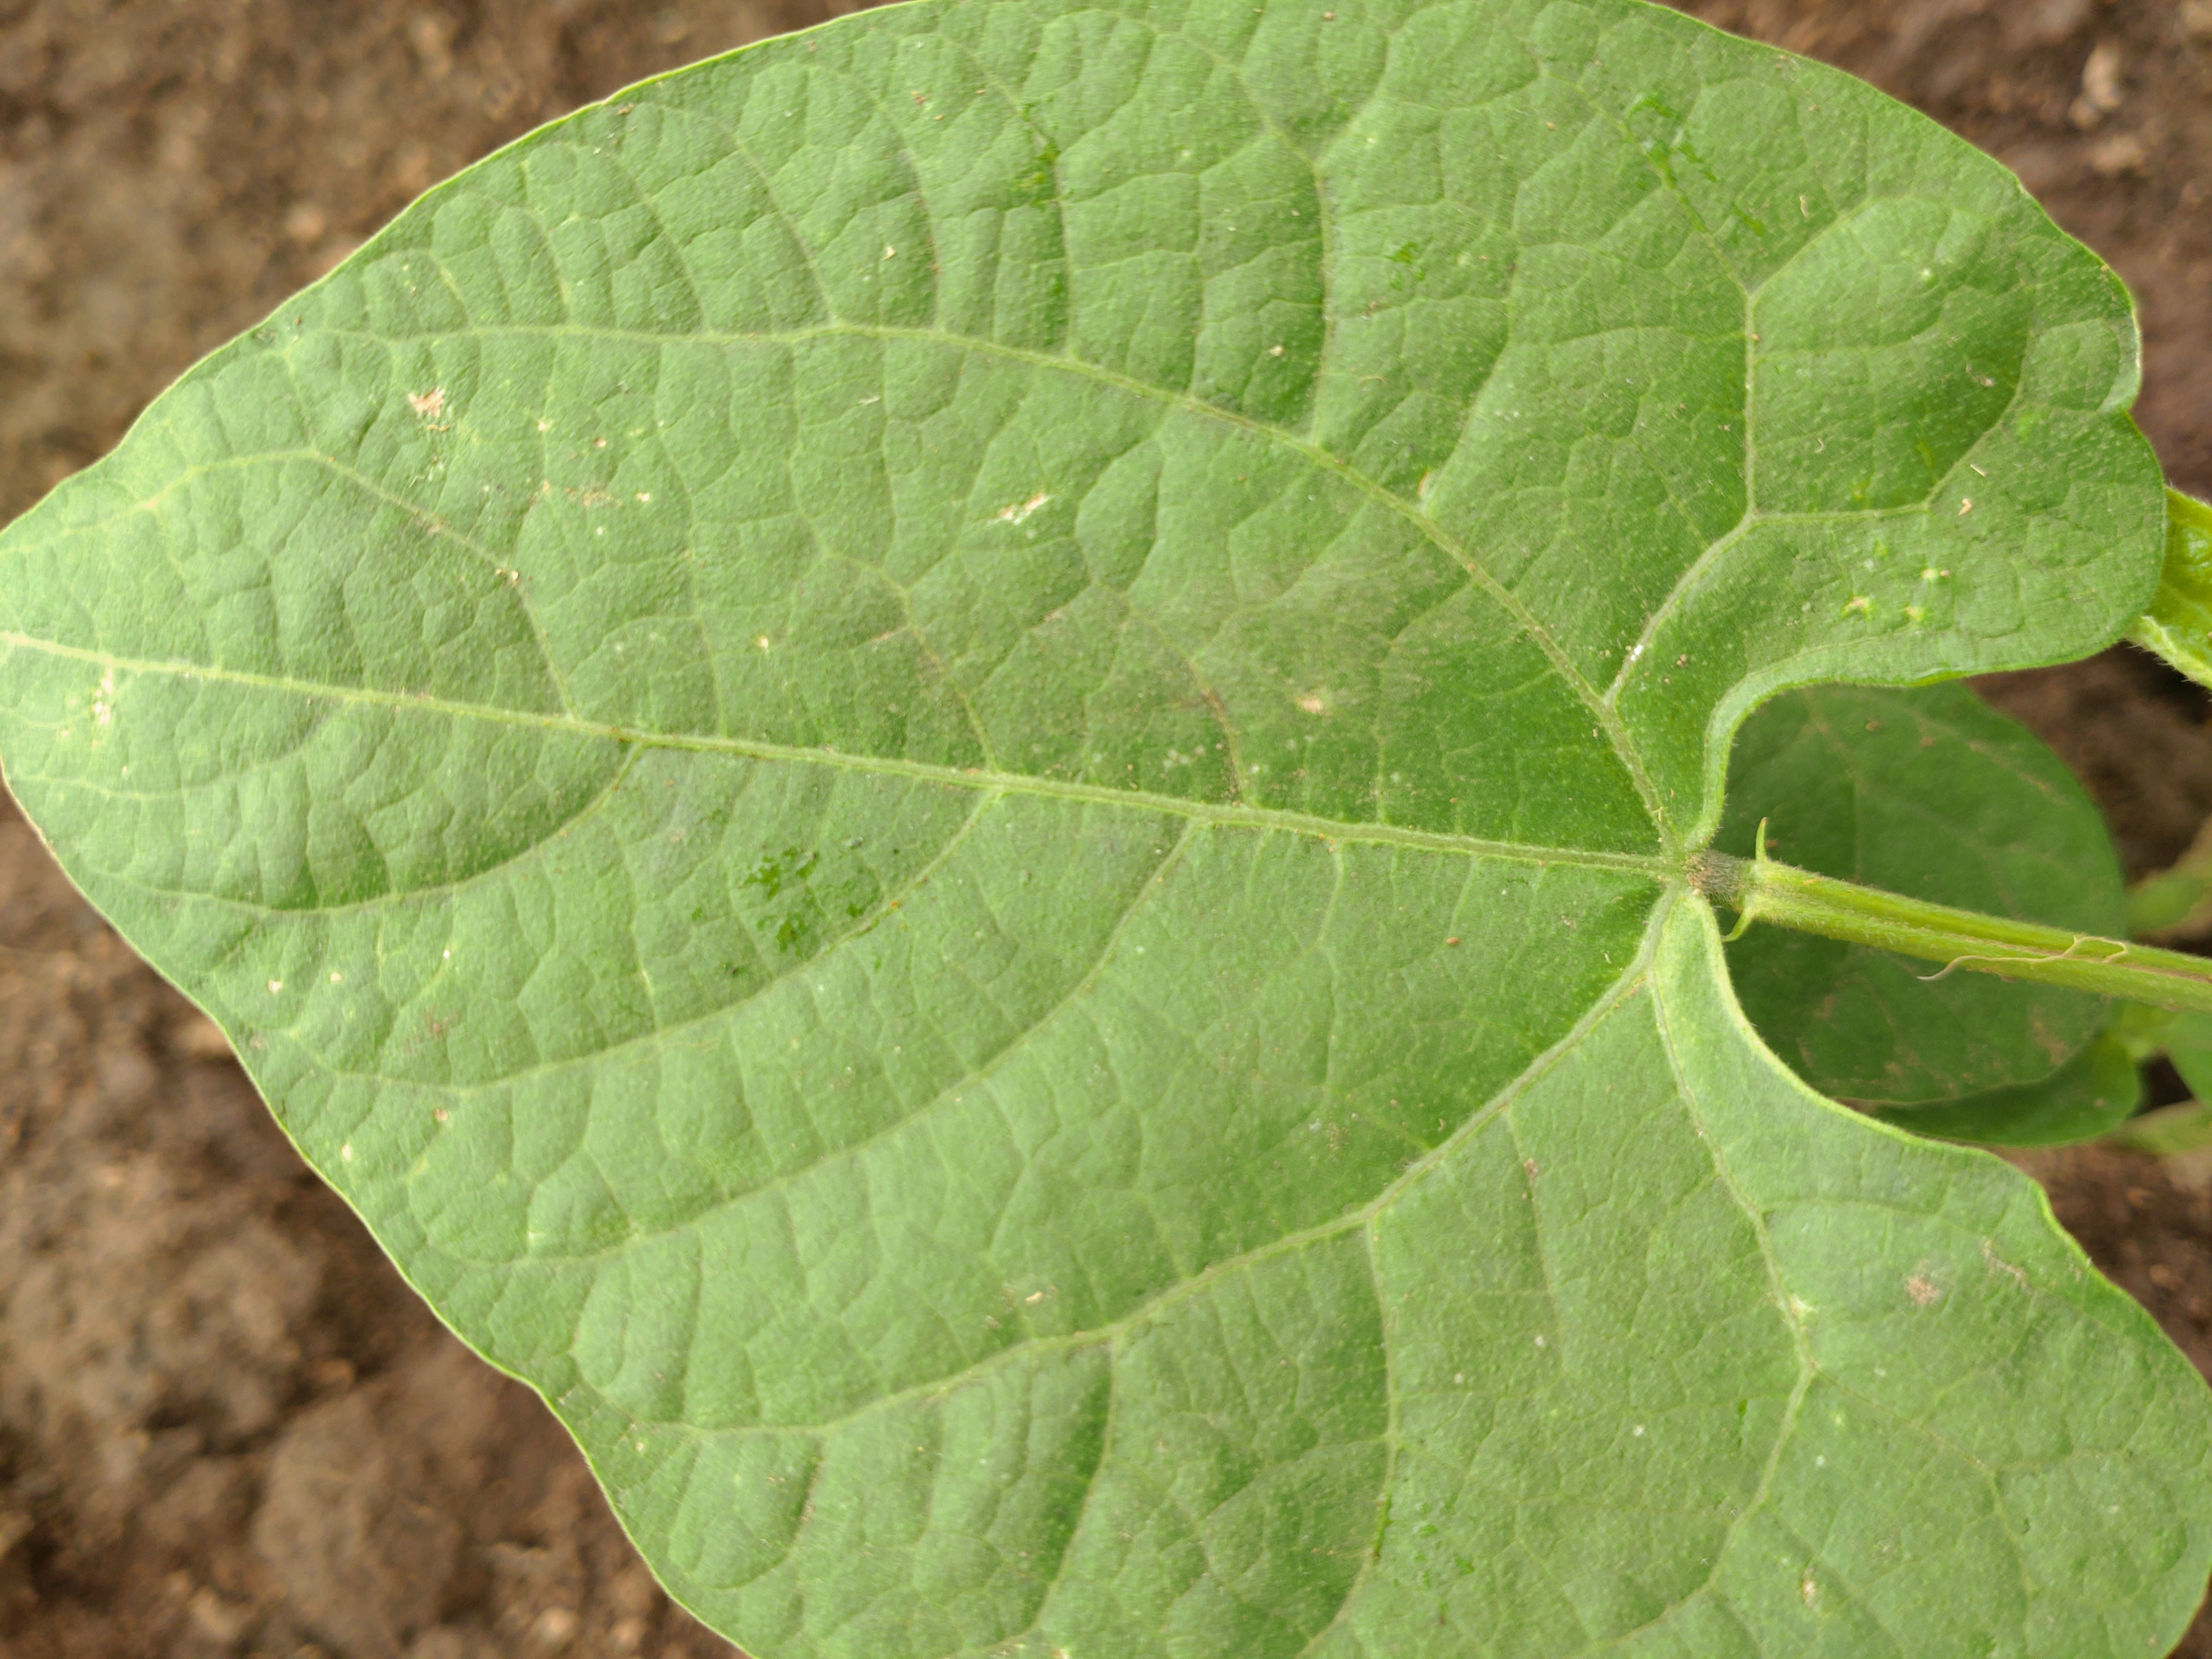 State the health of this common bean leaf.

healthy
